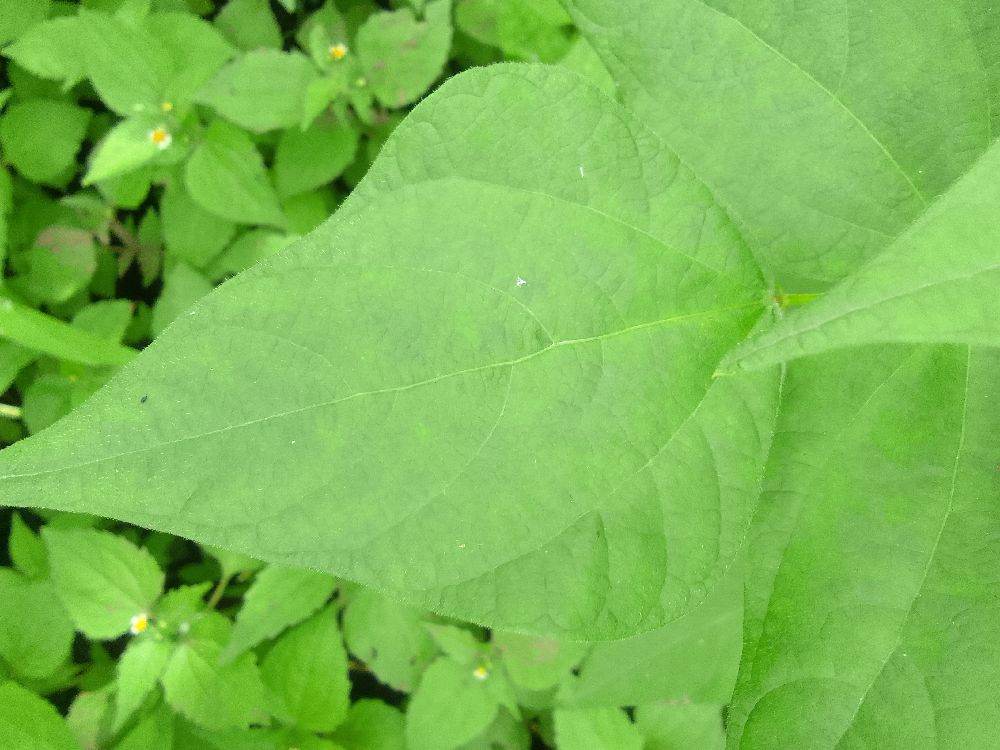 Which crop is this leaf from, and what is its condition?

common bean, healthy
